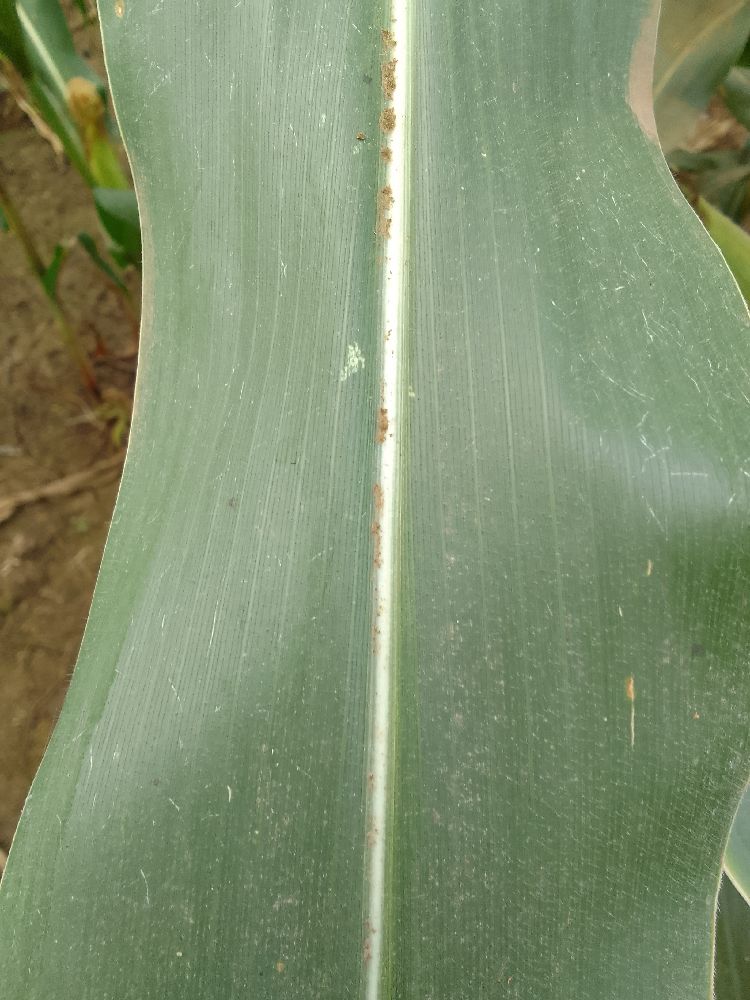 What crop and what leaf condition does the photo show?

maize, healthy
